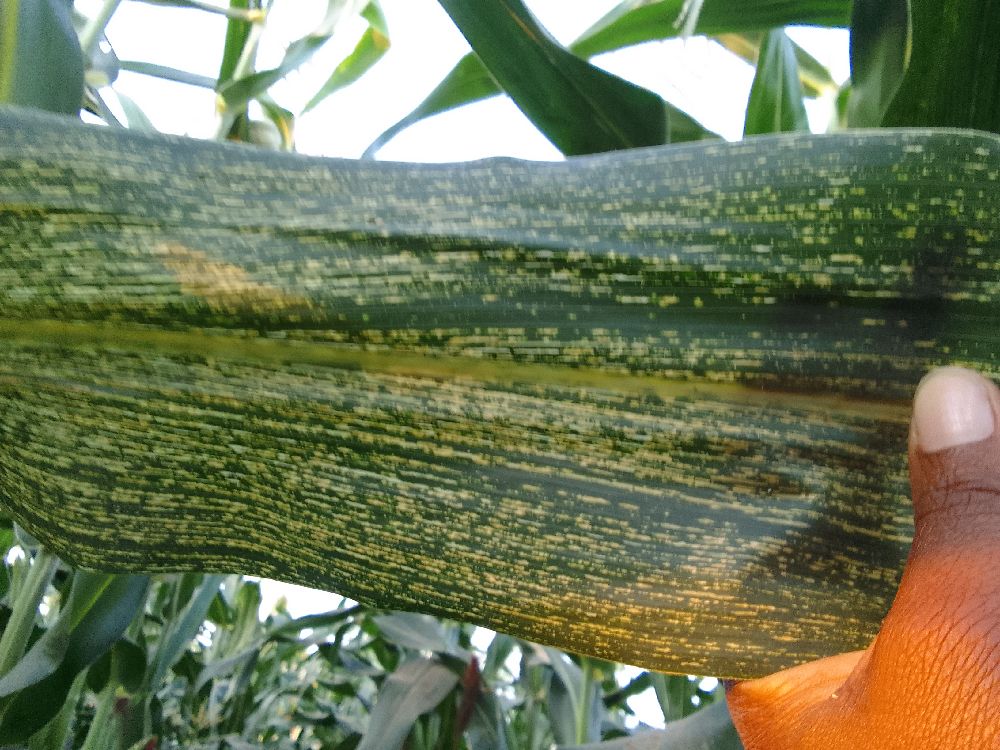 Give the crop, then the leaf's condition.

maize, maize streak virus
